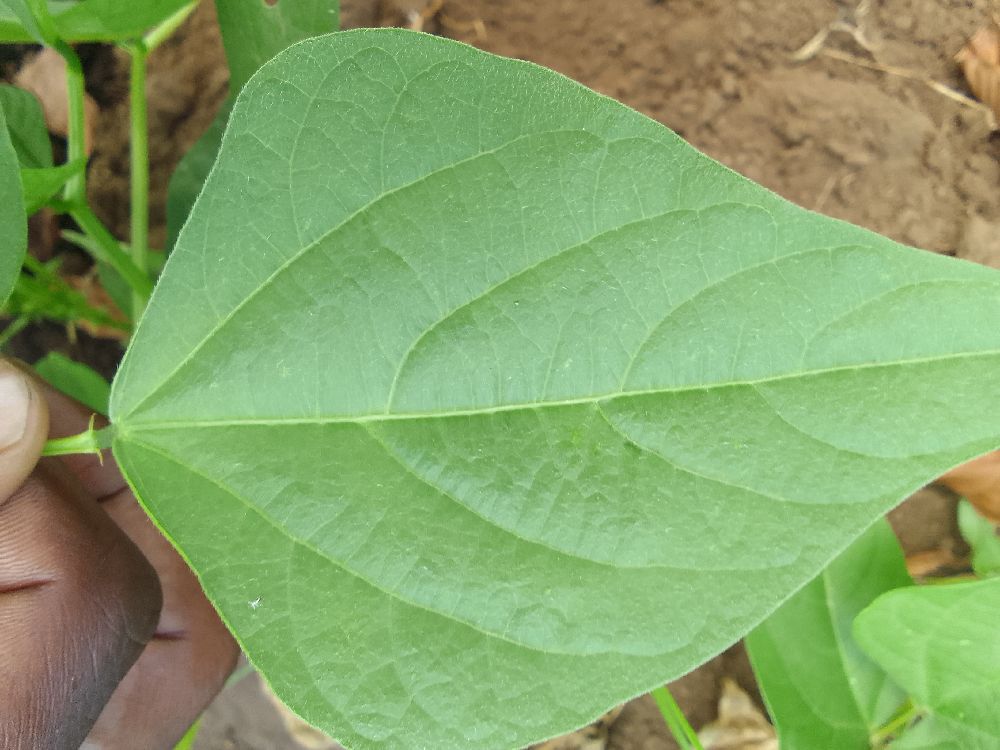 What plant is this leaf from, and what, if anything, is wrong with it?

common bean, healthy
